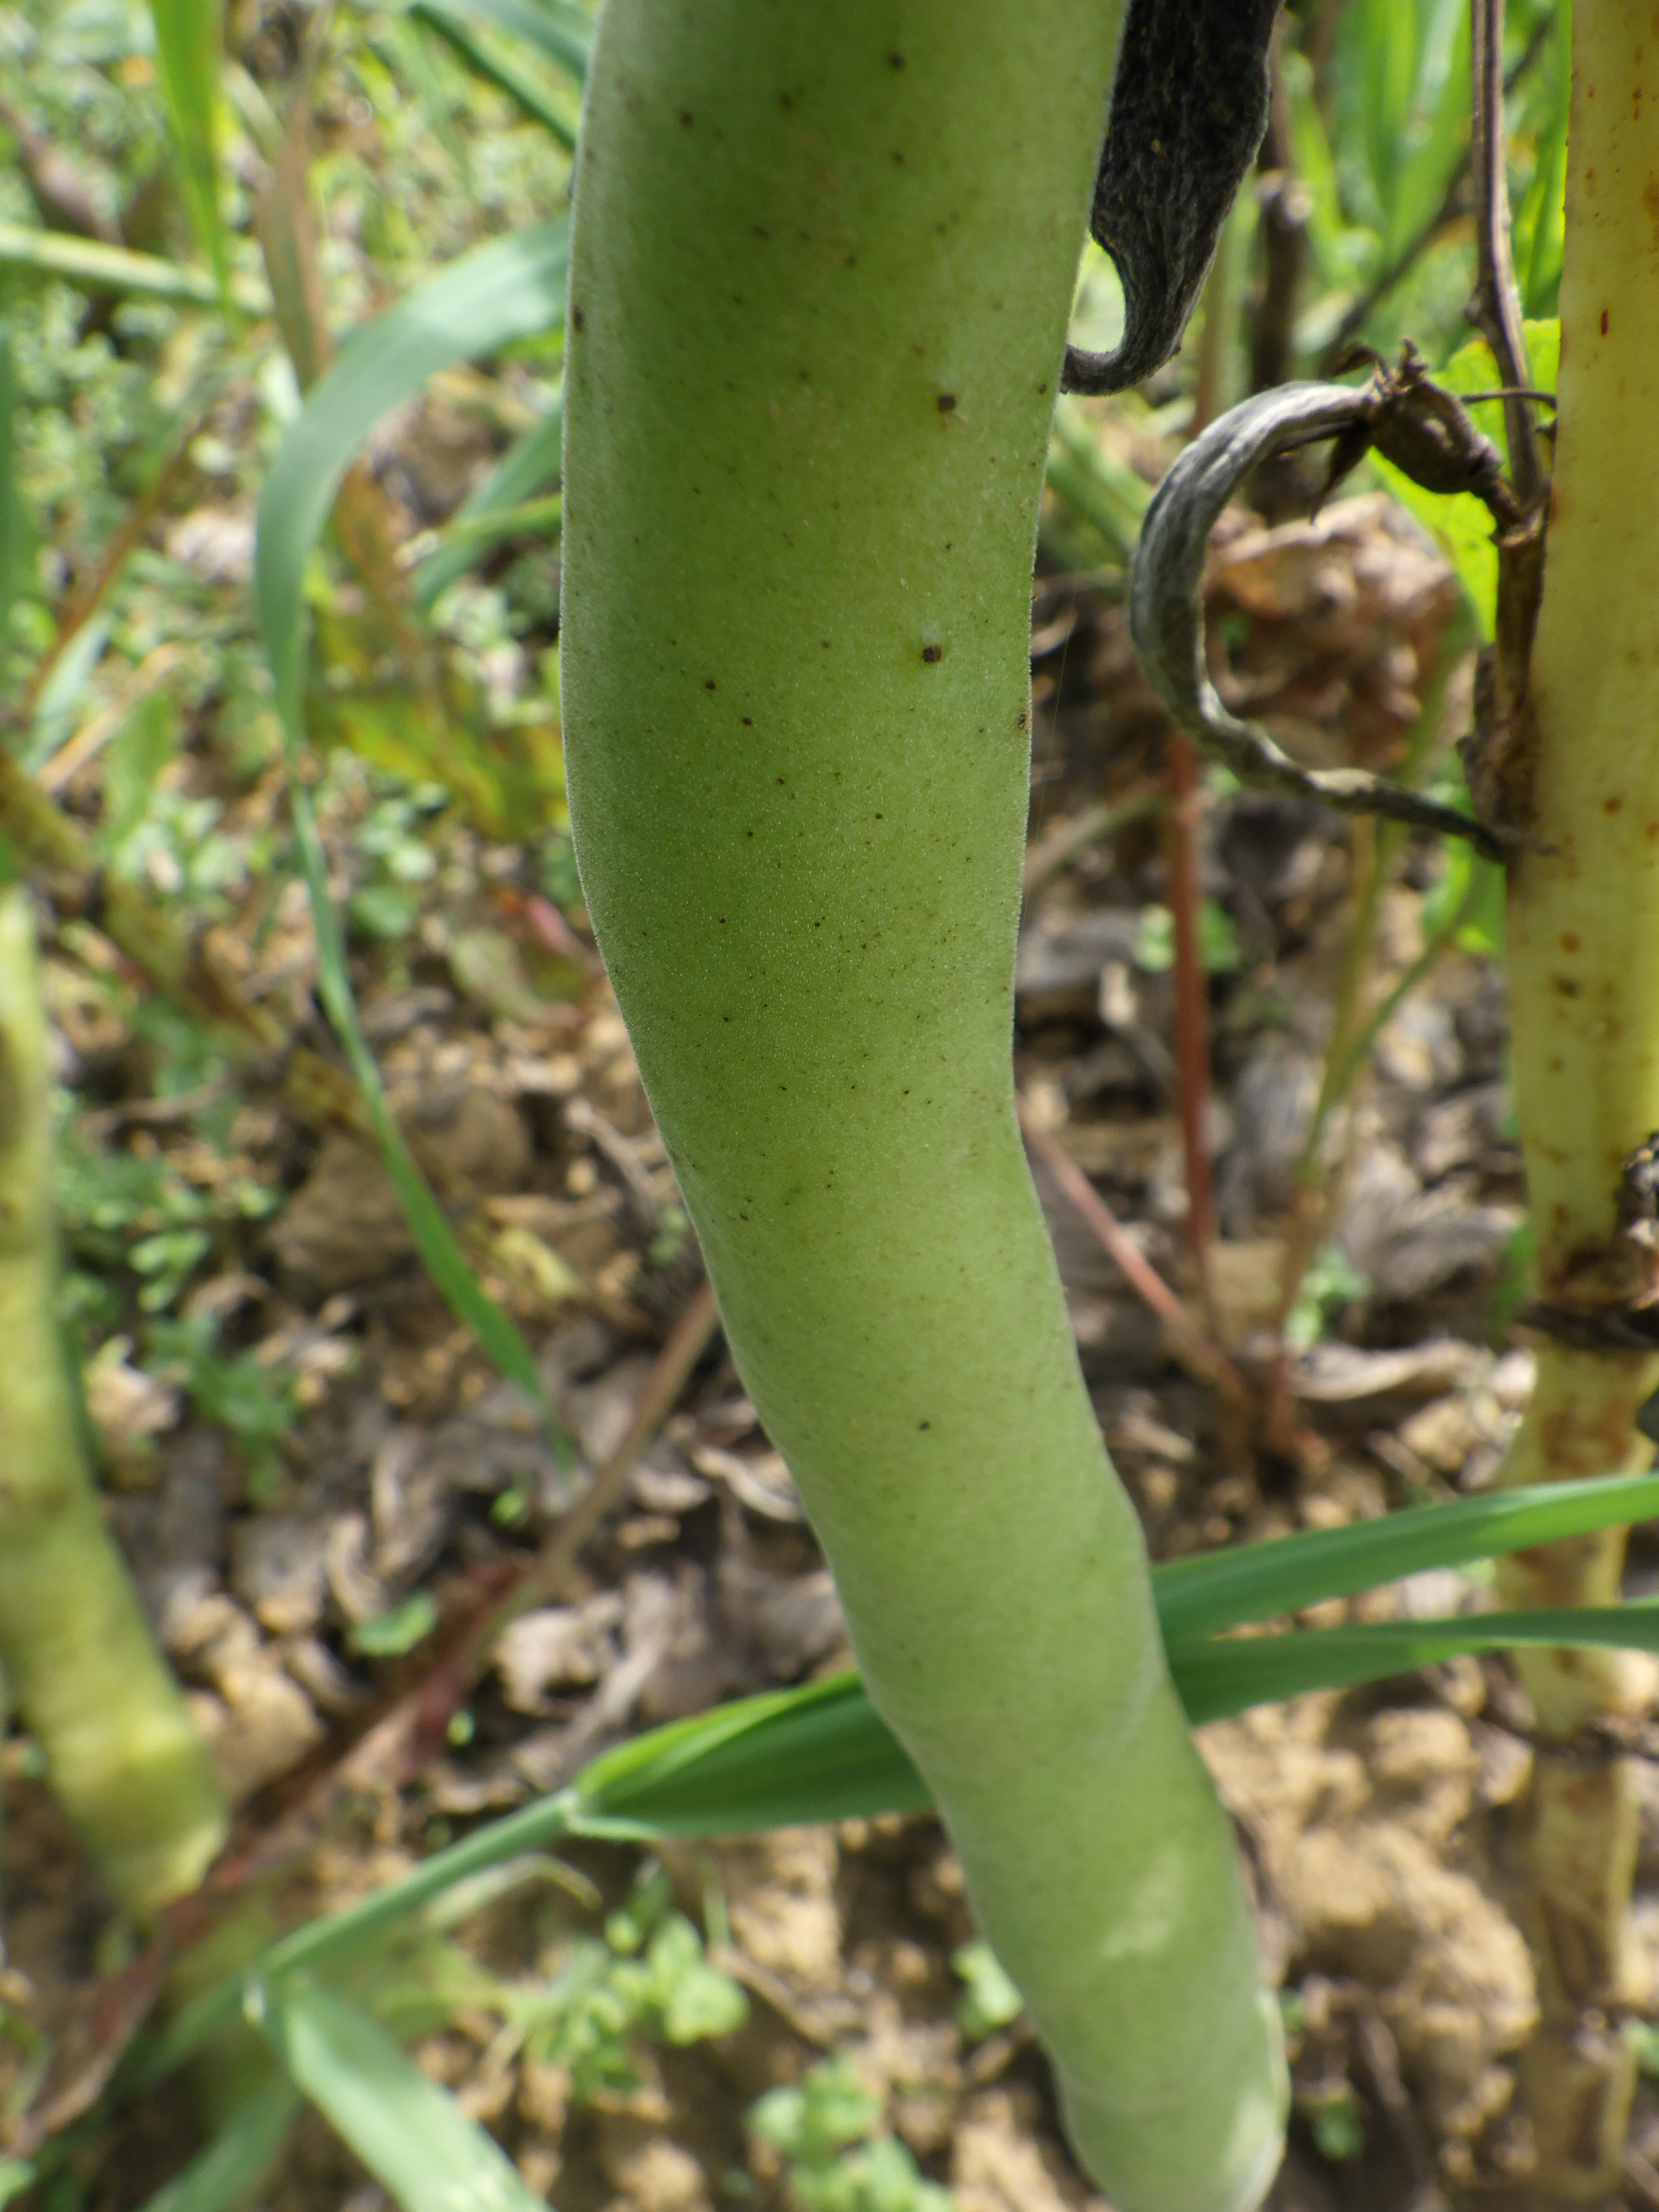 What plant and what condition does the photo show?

faba bean, botrytis, chocolate spot, rust
